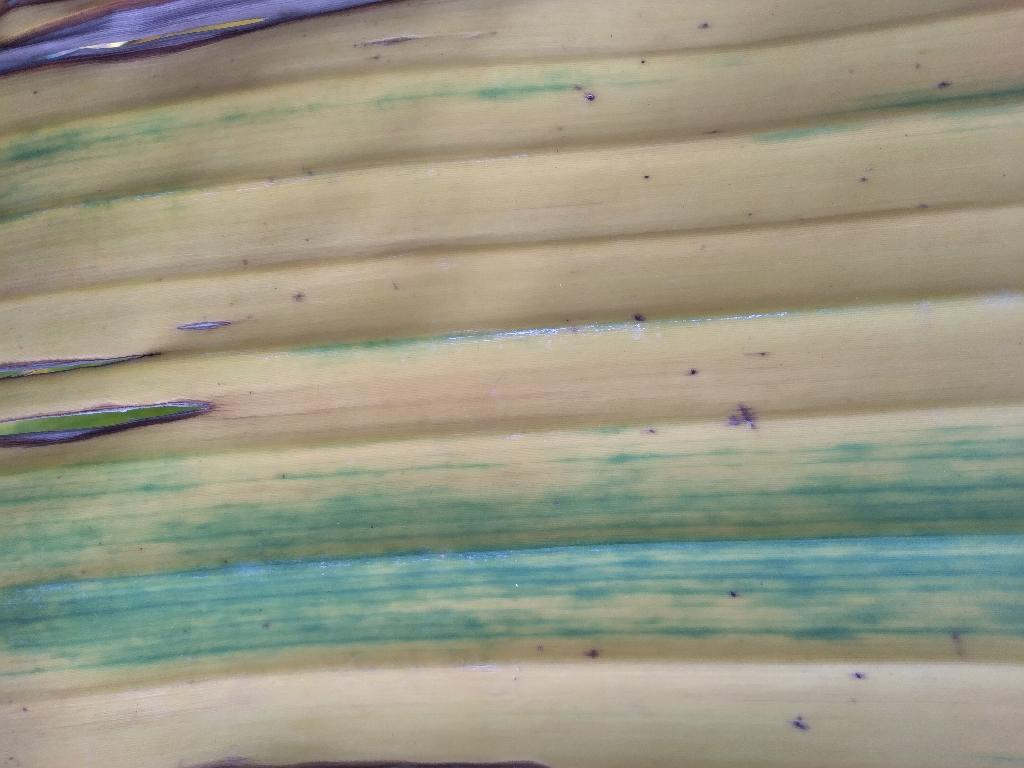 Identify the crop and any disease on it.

banana, fusarium wilt race 1
